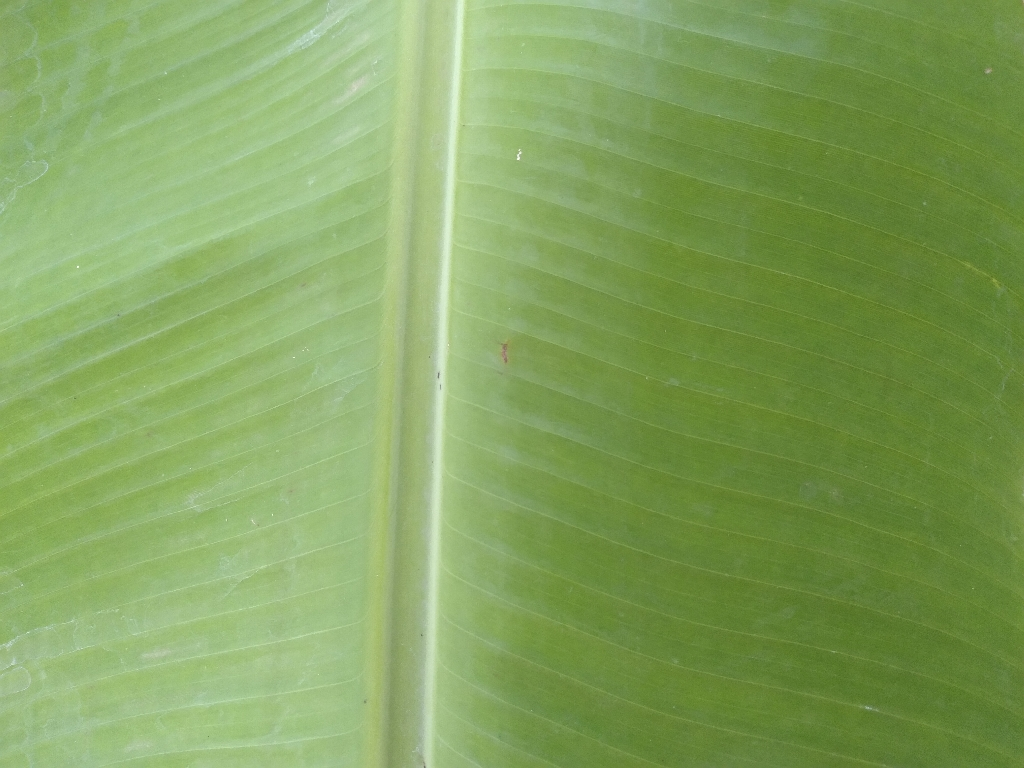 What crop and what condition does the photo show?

banana, healthy
